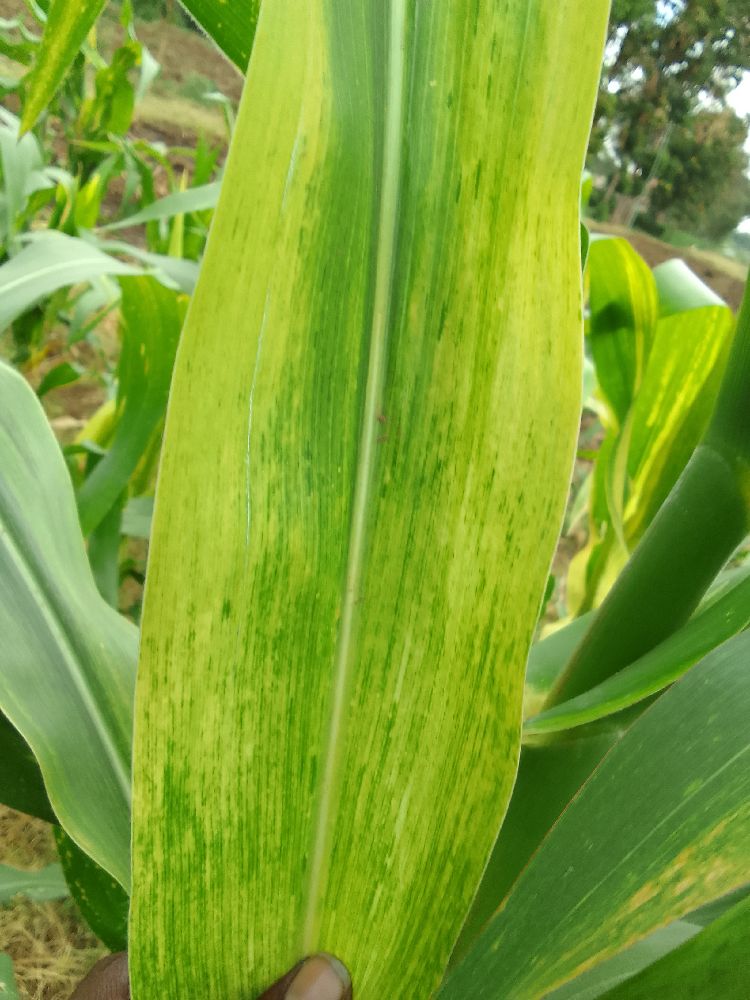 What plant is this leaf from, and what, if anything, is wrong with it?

maize, maize lethal necrosis
